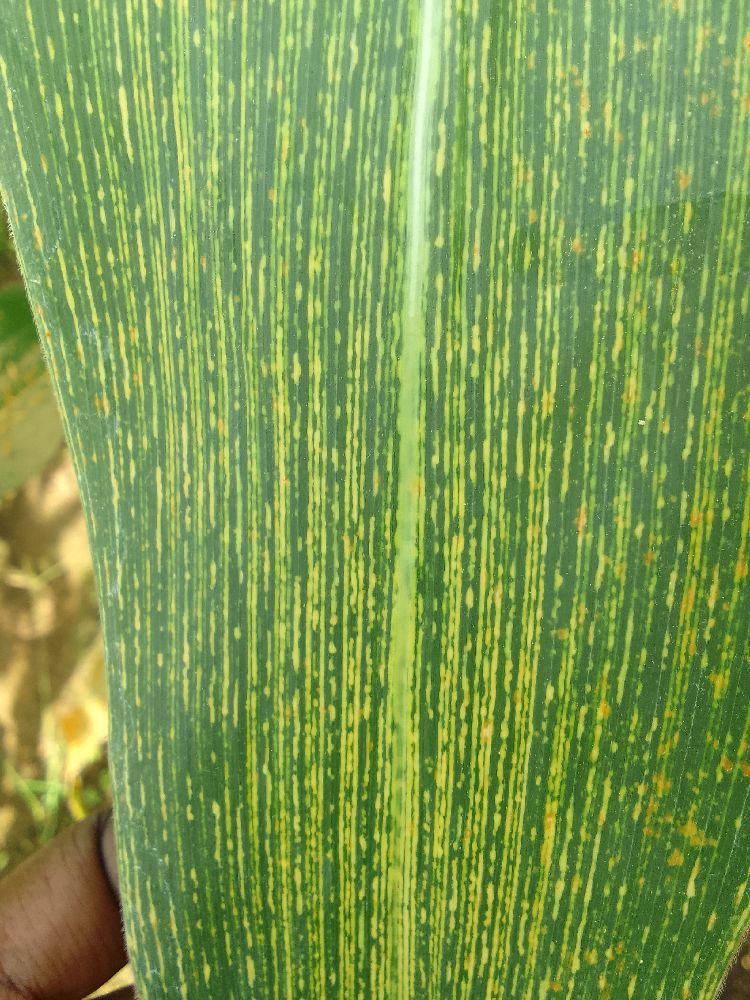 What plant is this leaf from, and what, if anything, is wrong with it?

maize, maize streak virus
